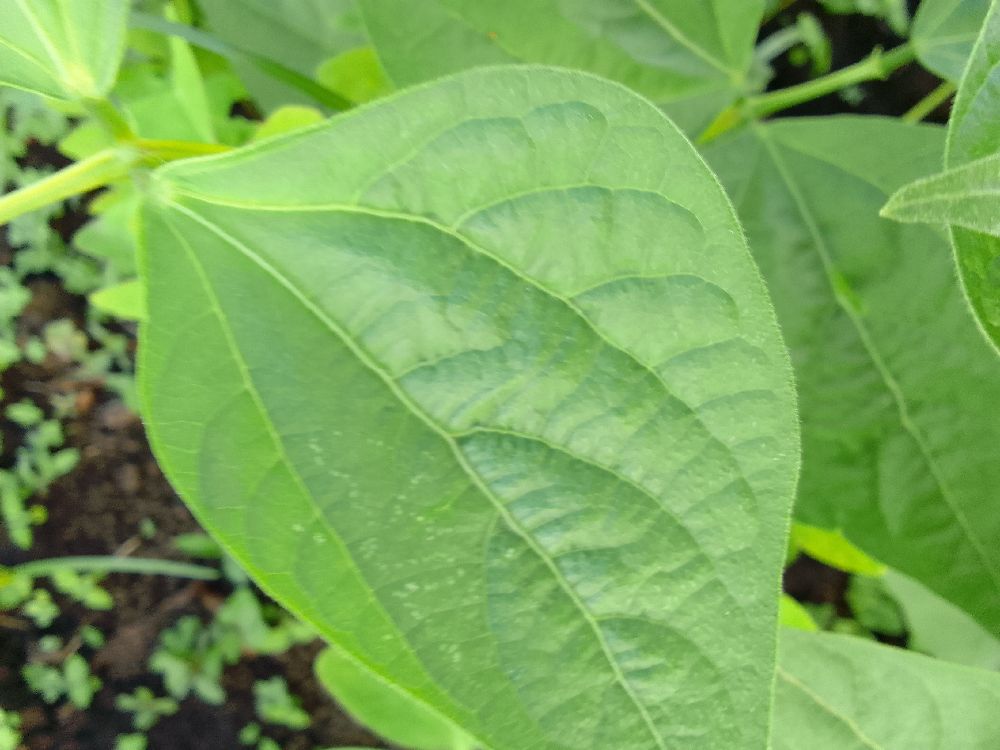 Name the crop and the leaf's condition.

common bean, healthy
